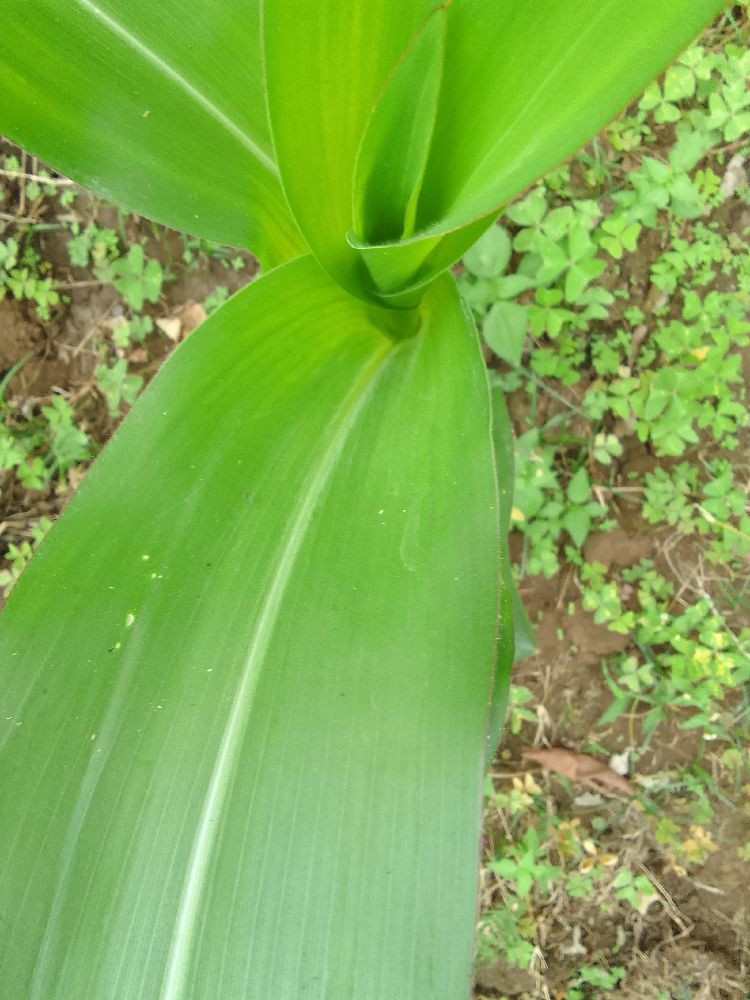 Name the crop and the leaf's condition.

maize, healthy
